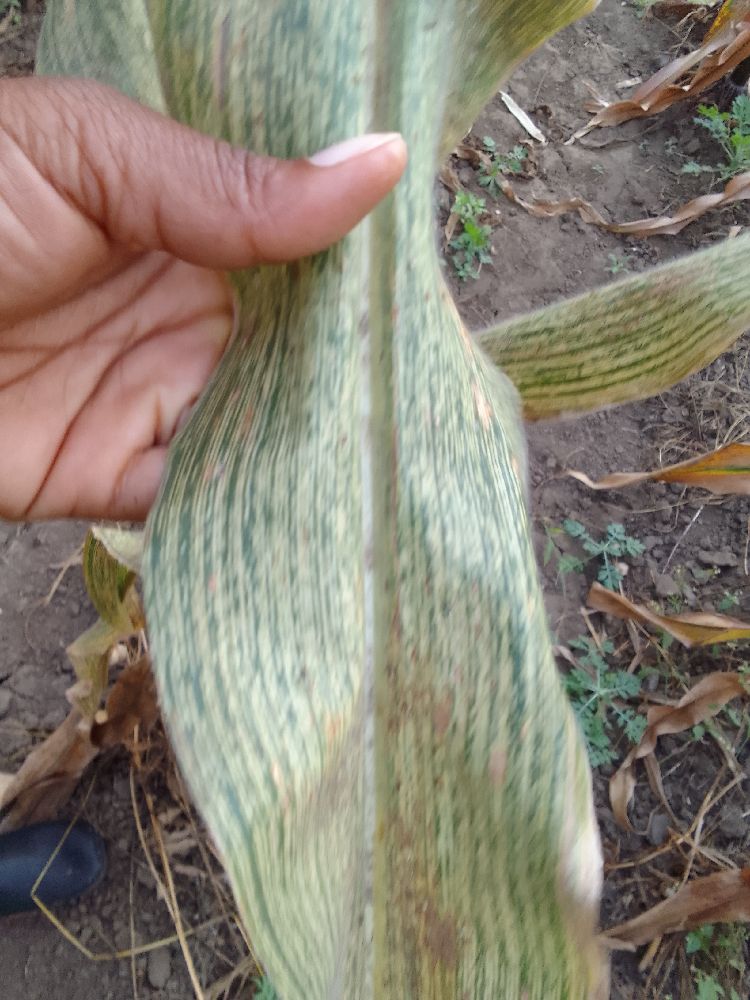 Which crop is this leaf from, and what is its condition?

maize, maize streak virus
